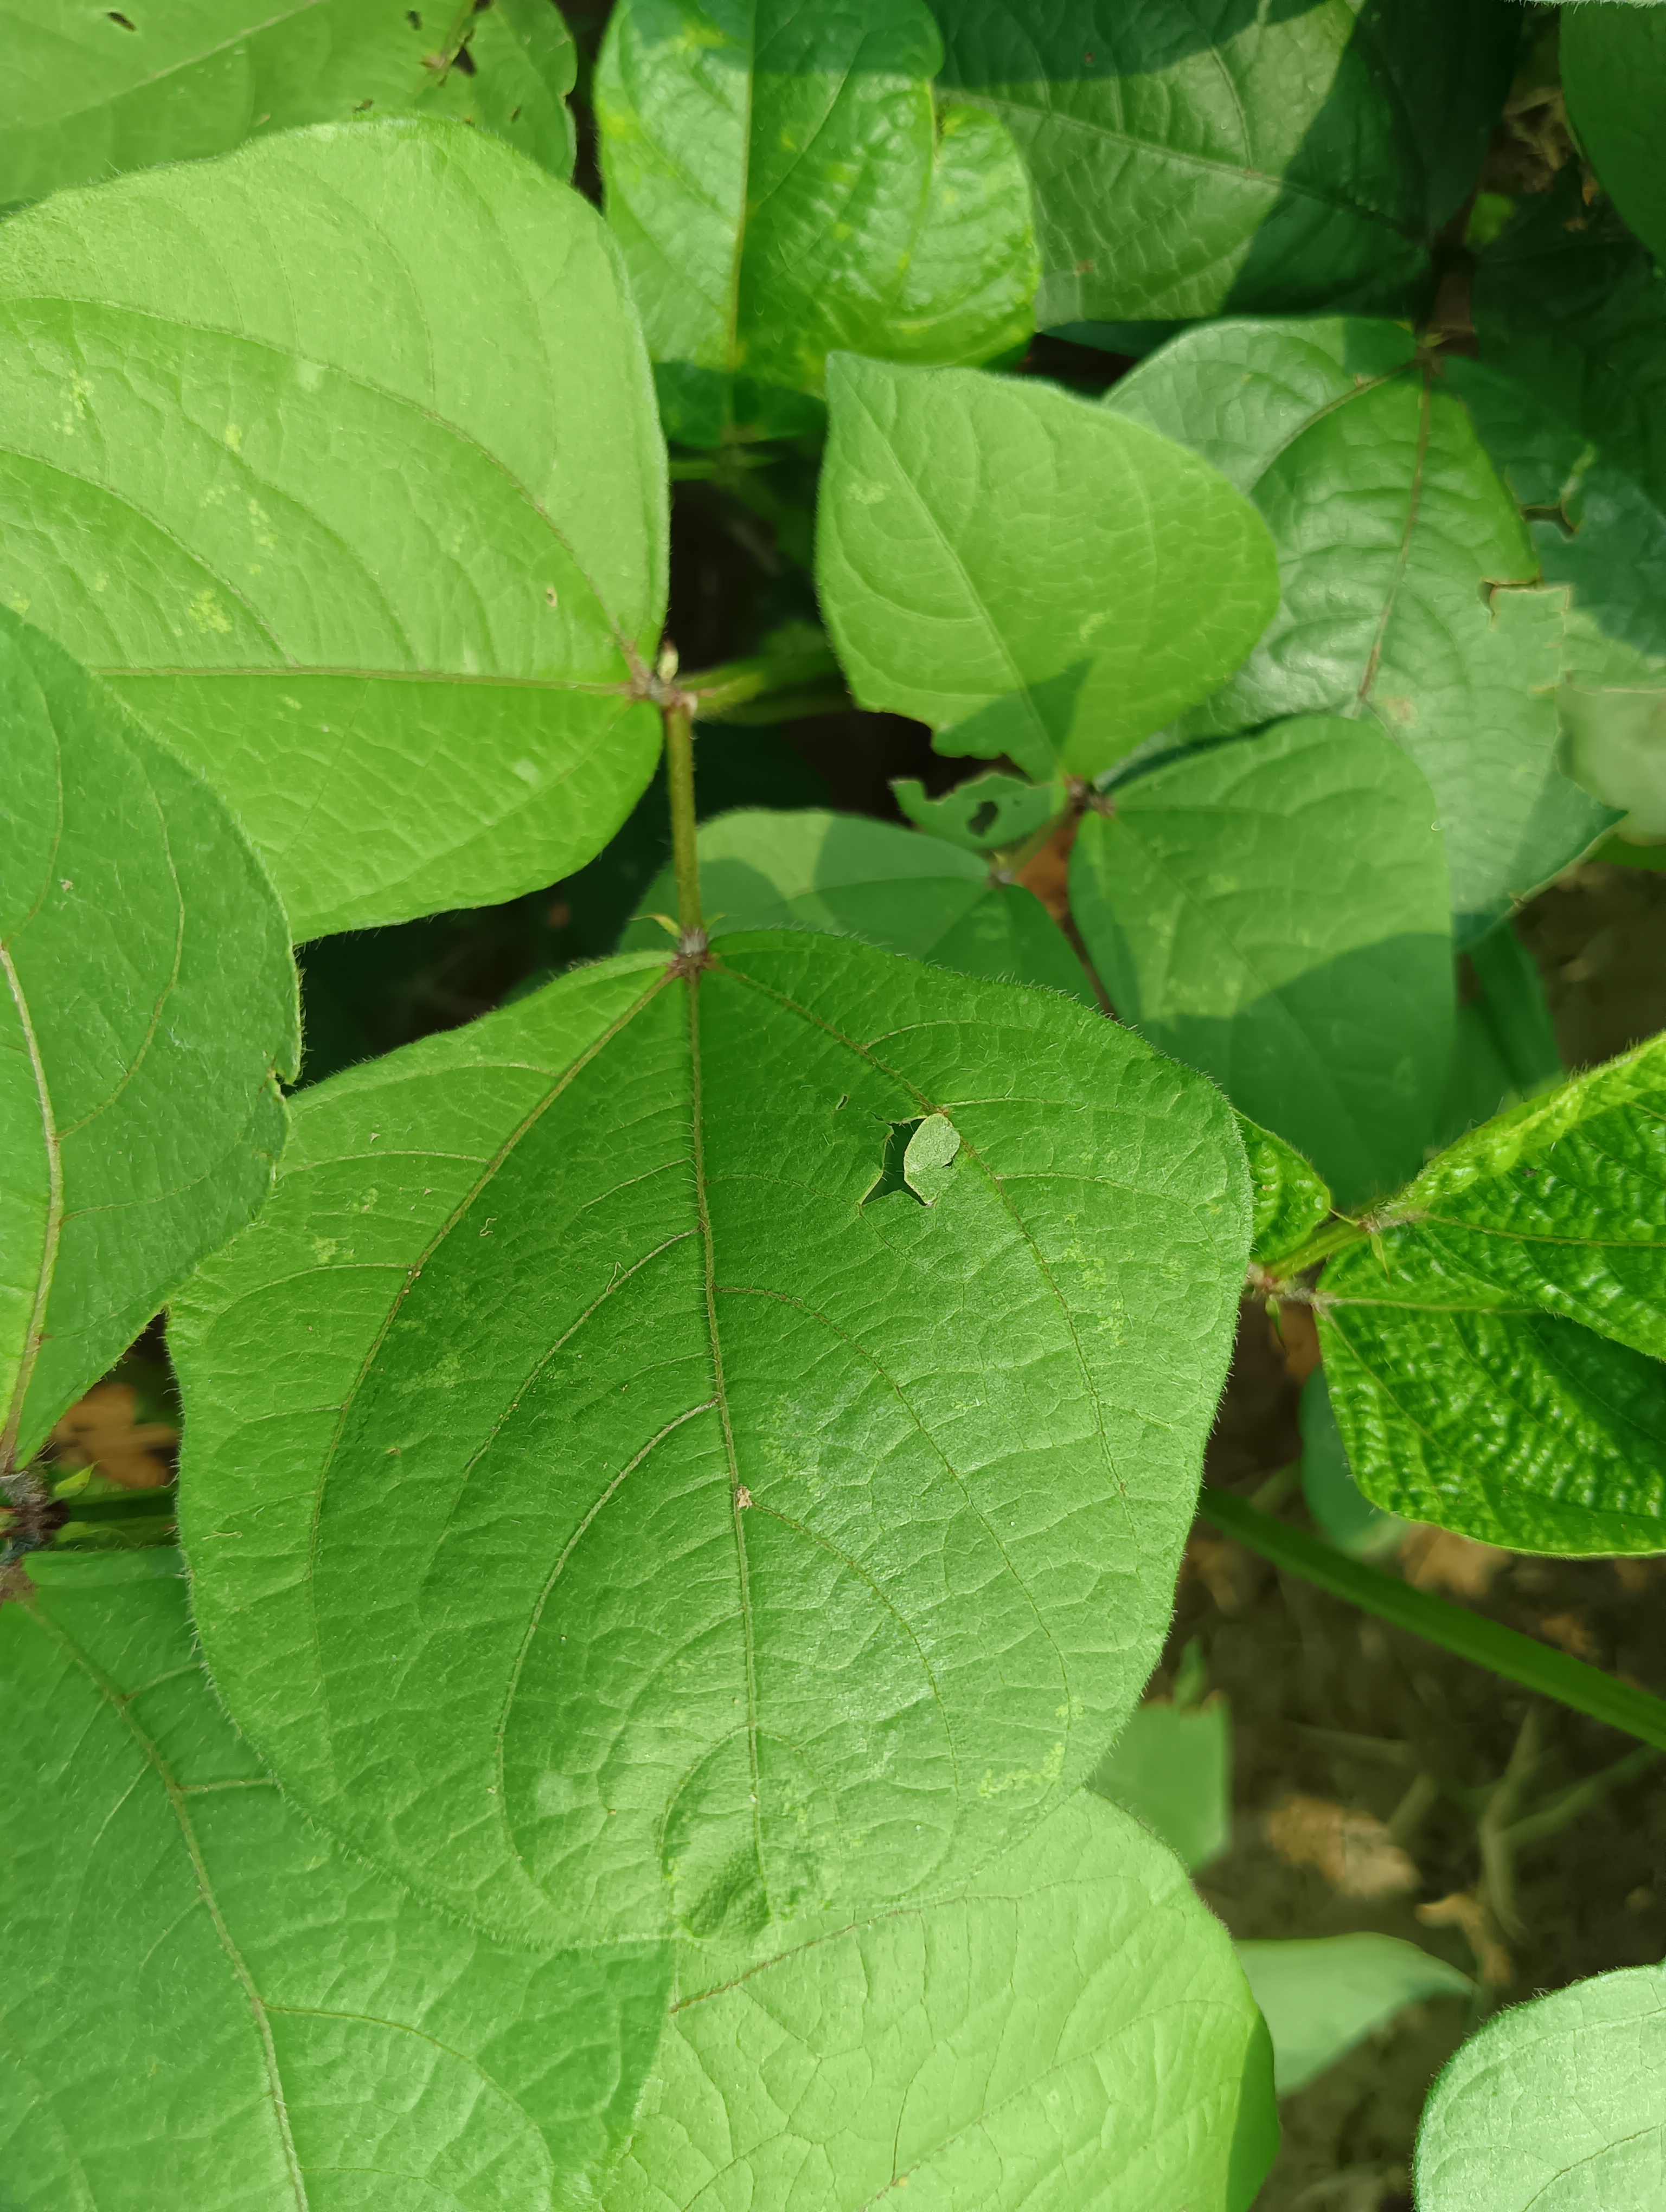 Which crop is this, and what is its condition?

mungbean, healthy
